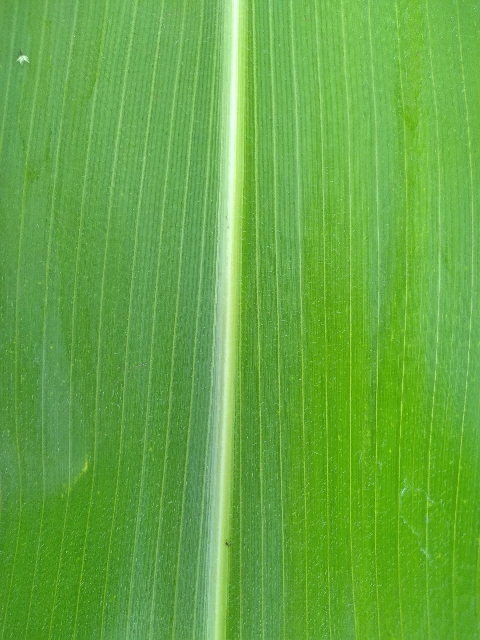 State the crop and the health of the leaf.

maize, healthy
